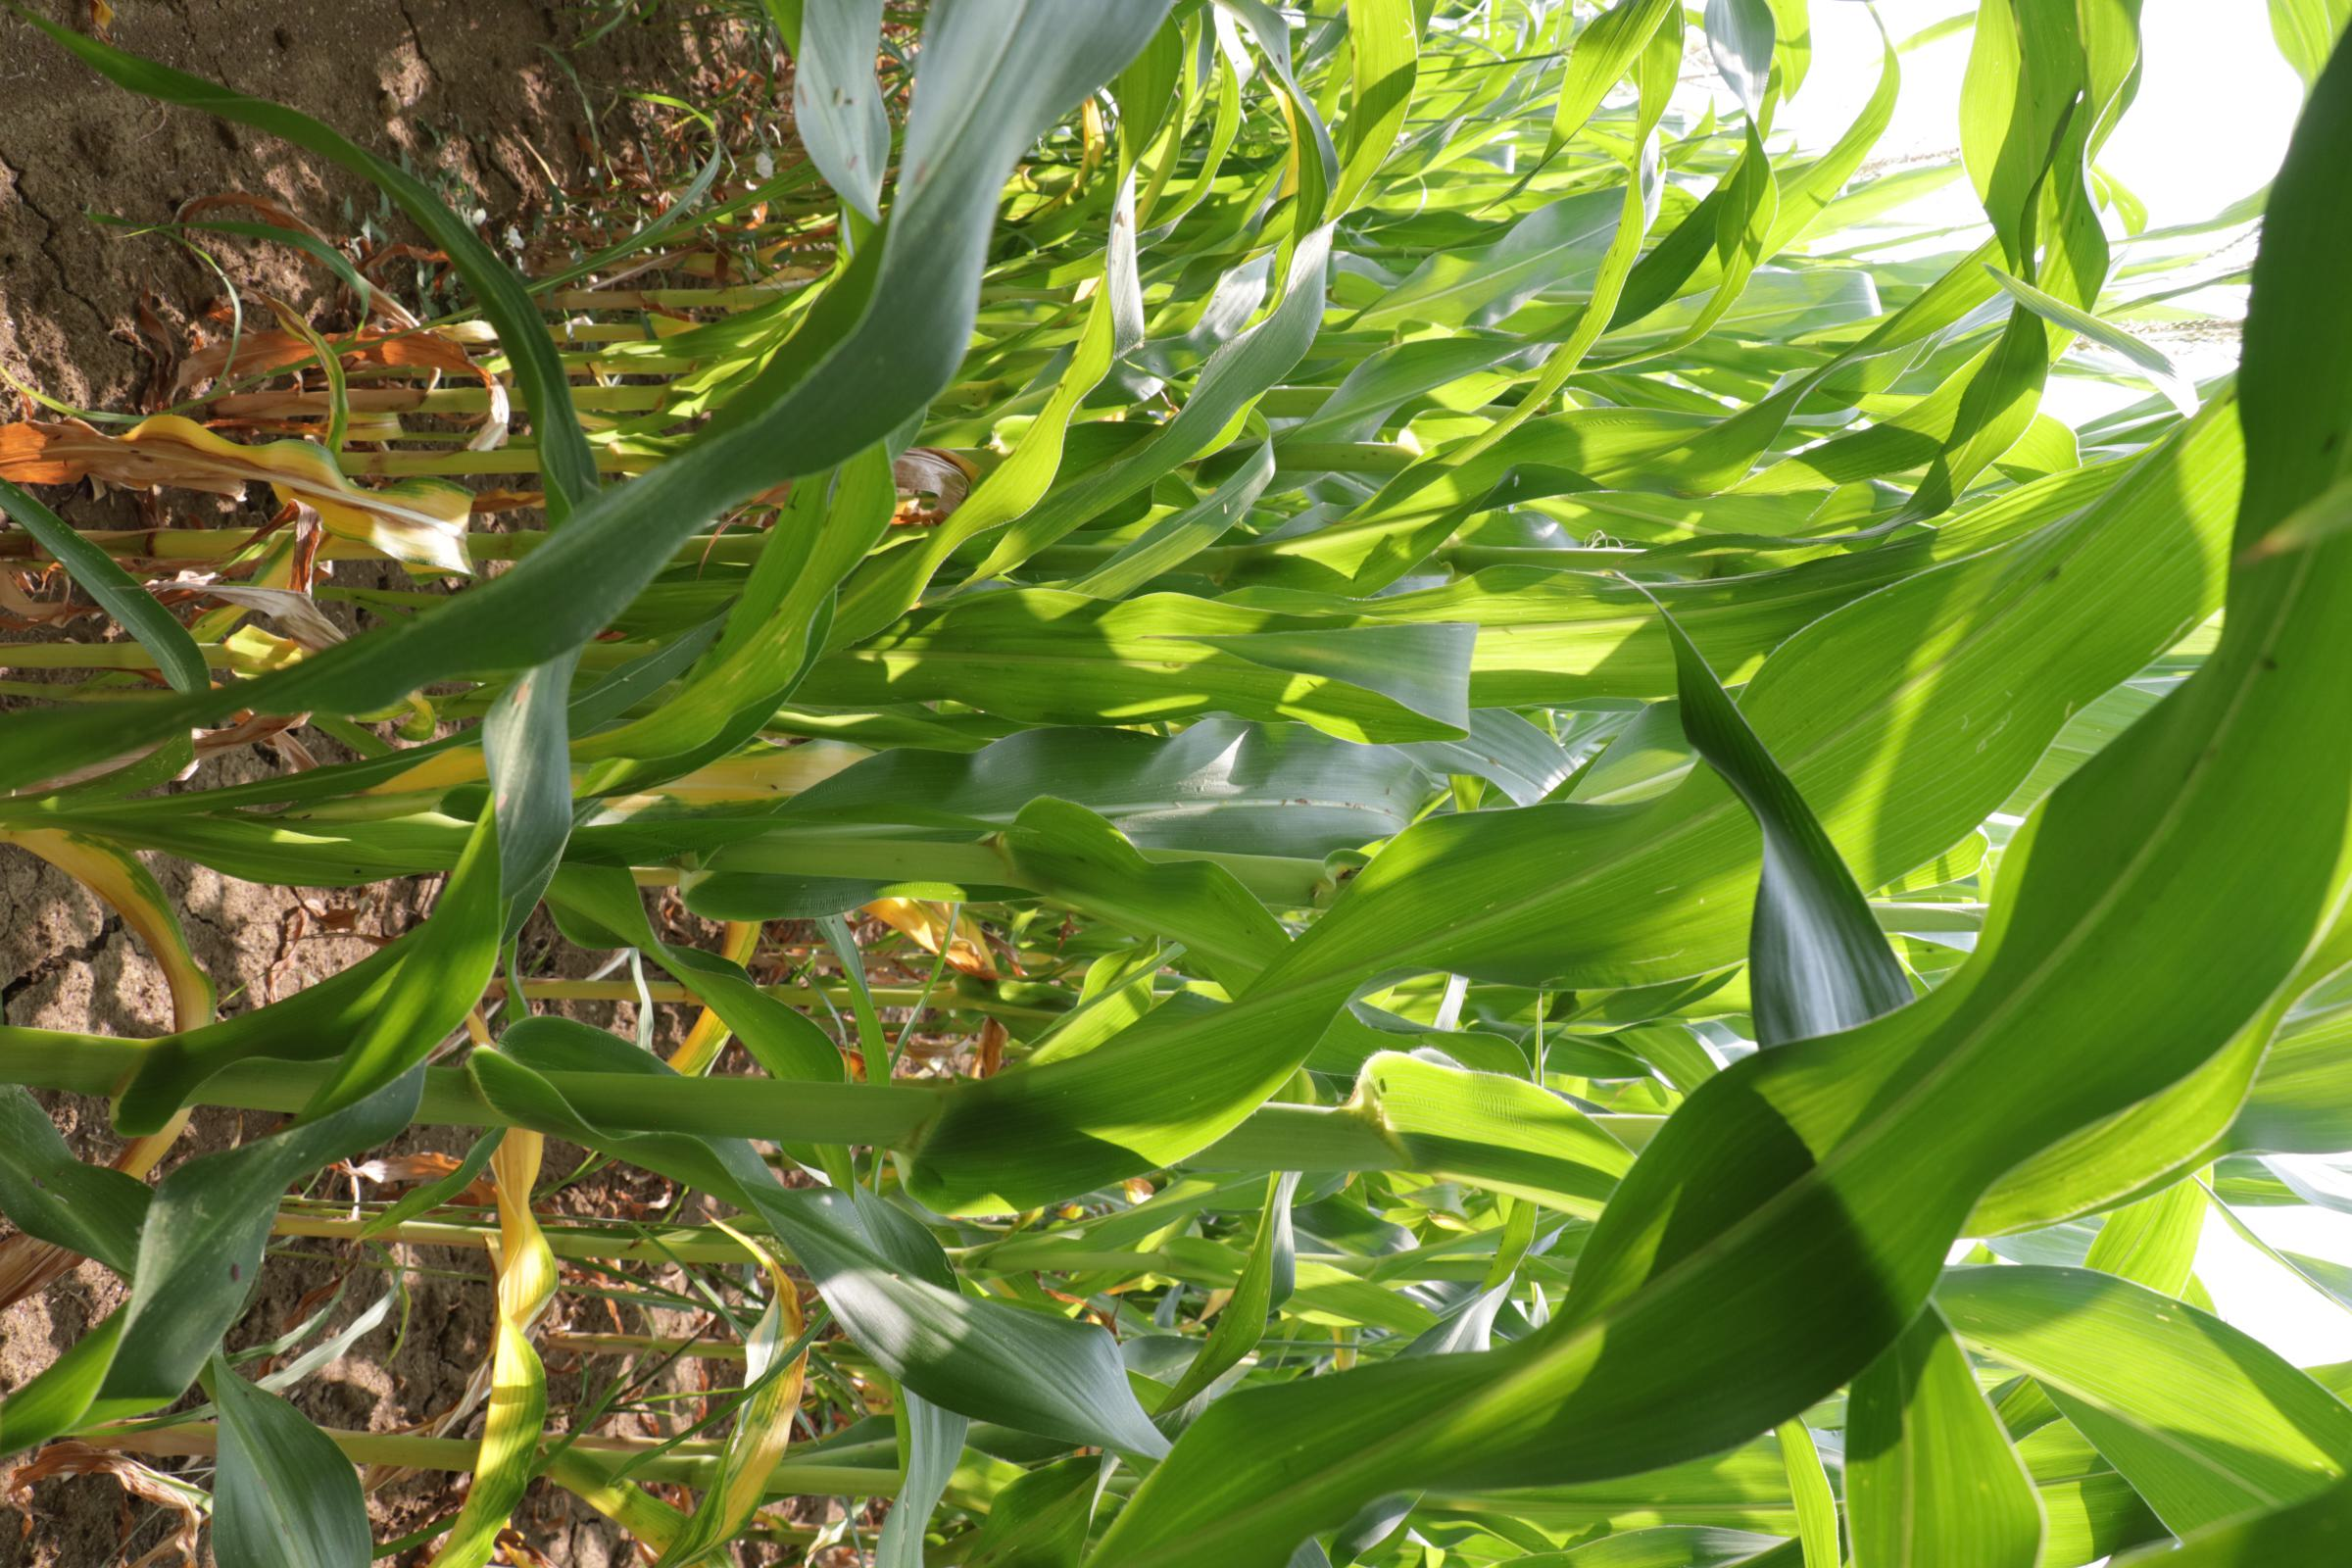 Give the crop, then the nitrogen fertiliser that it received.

maize, no added nitrogen
